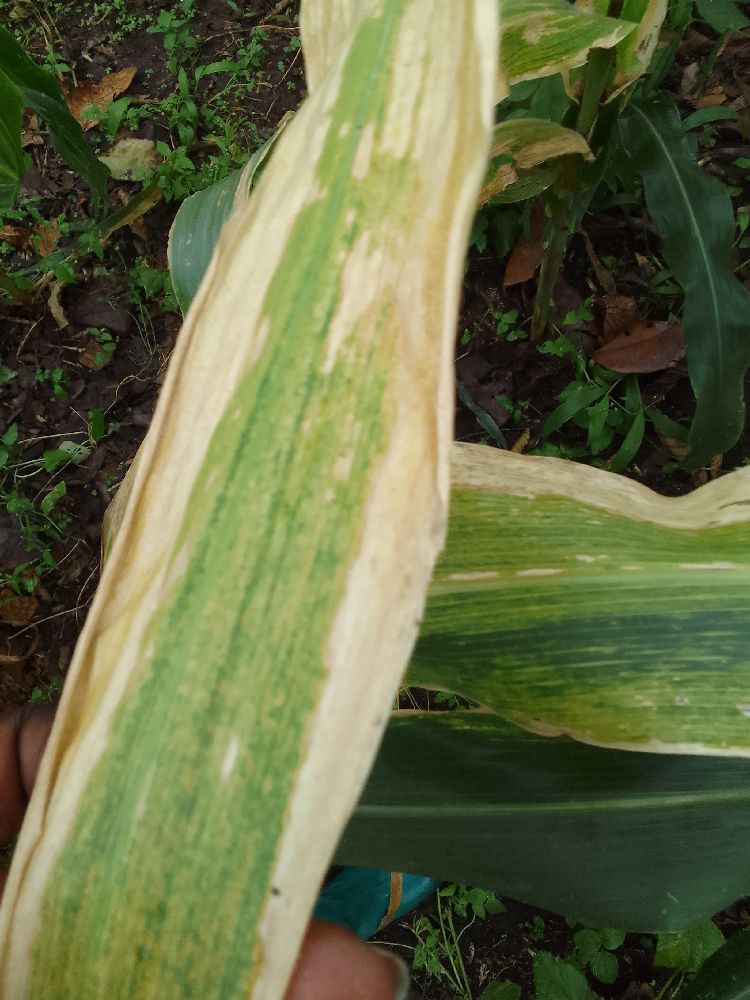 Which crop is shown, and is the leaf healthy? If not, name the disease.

maize, maize lethal necrosis
